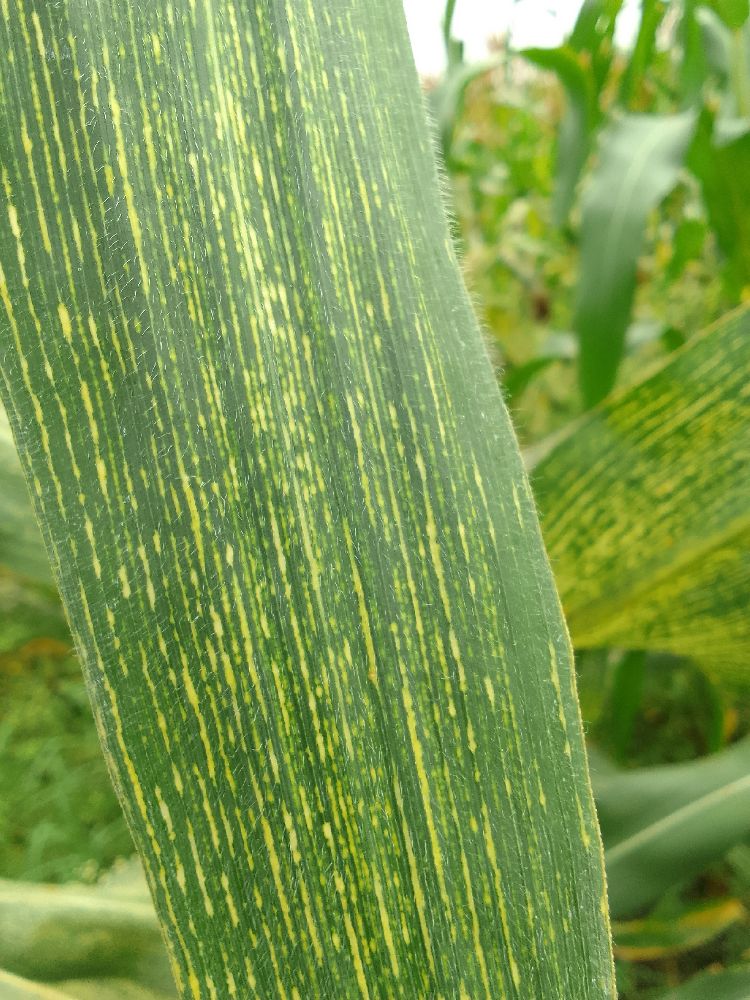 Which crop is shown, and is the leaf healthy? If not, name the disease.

maize, maize streak virus
